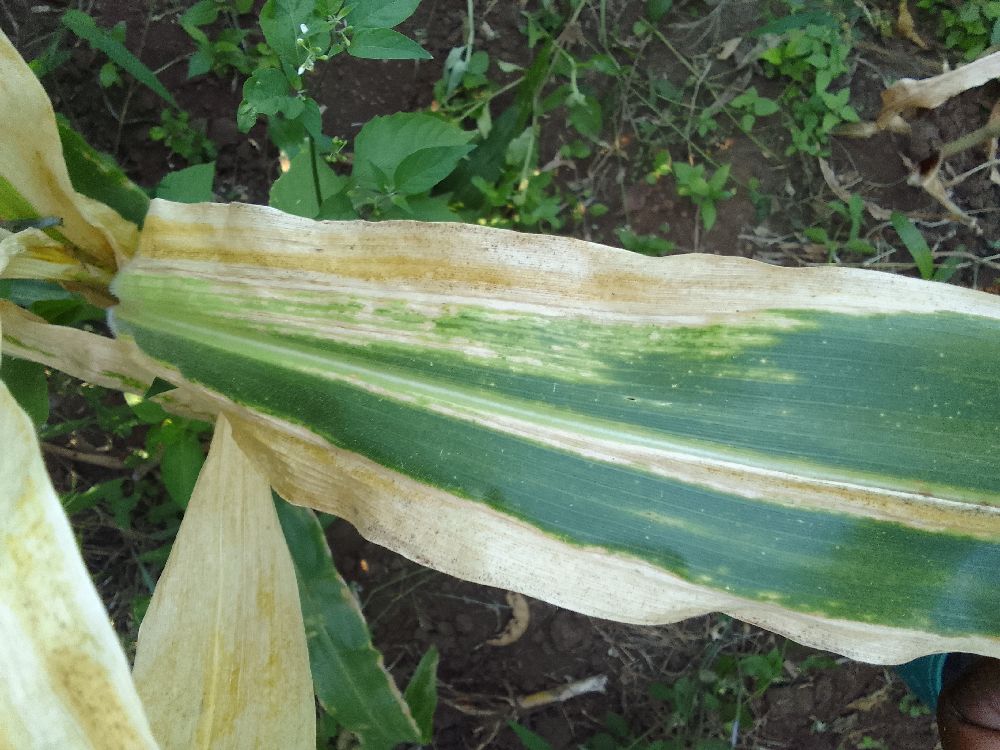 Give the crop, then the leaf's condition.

maize, maize lethal necrosis
